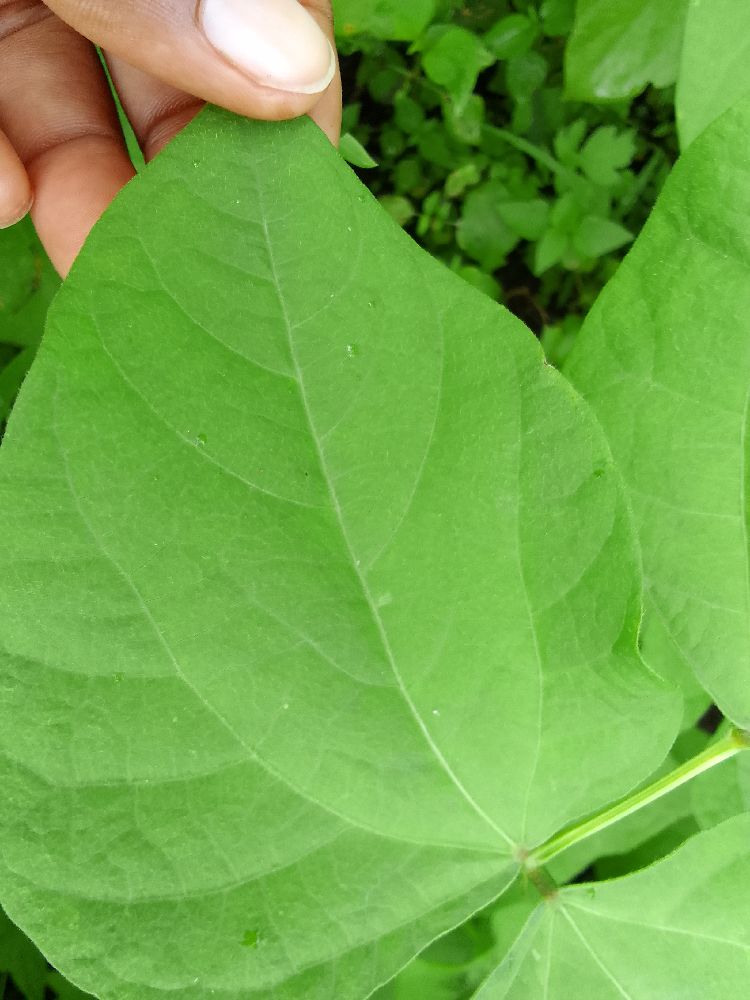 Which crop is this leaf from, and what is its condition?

maize, healthy
